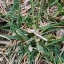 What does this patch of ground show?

grass
